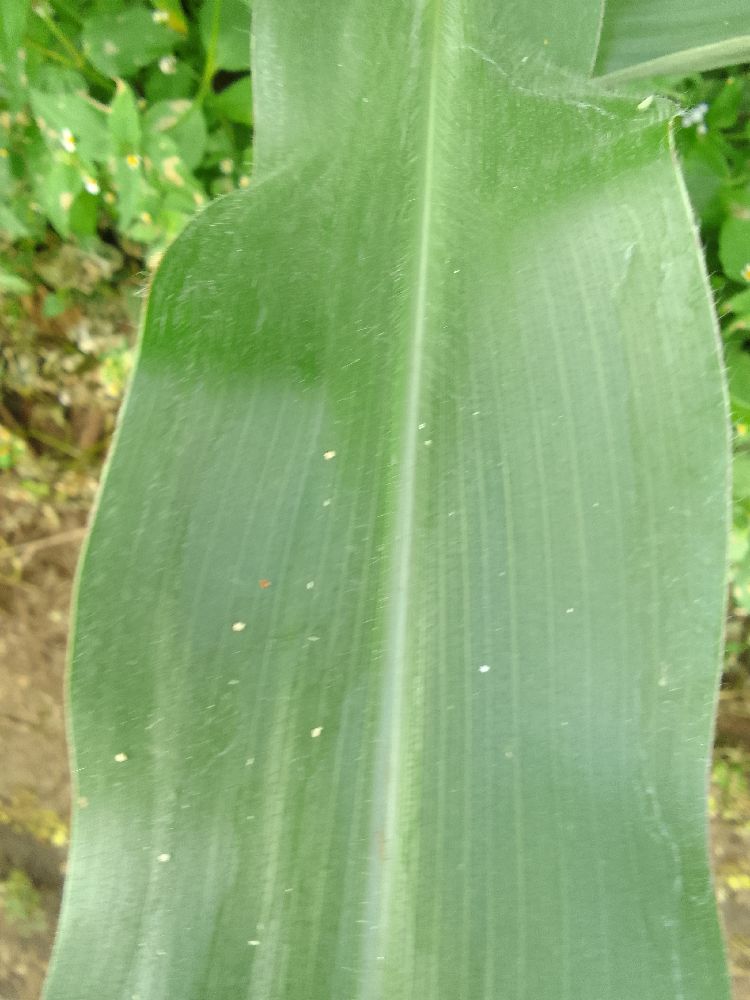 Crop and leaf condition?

maize, healthy
